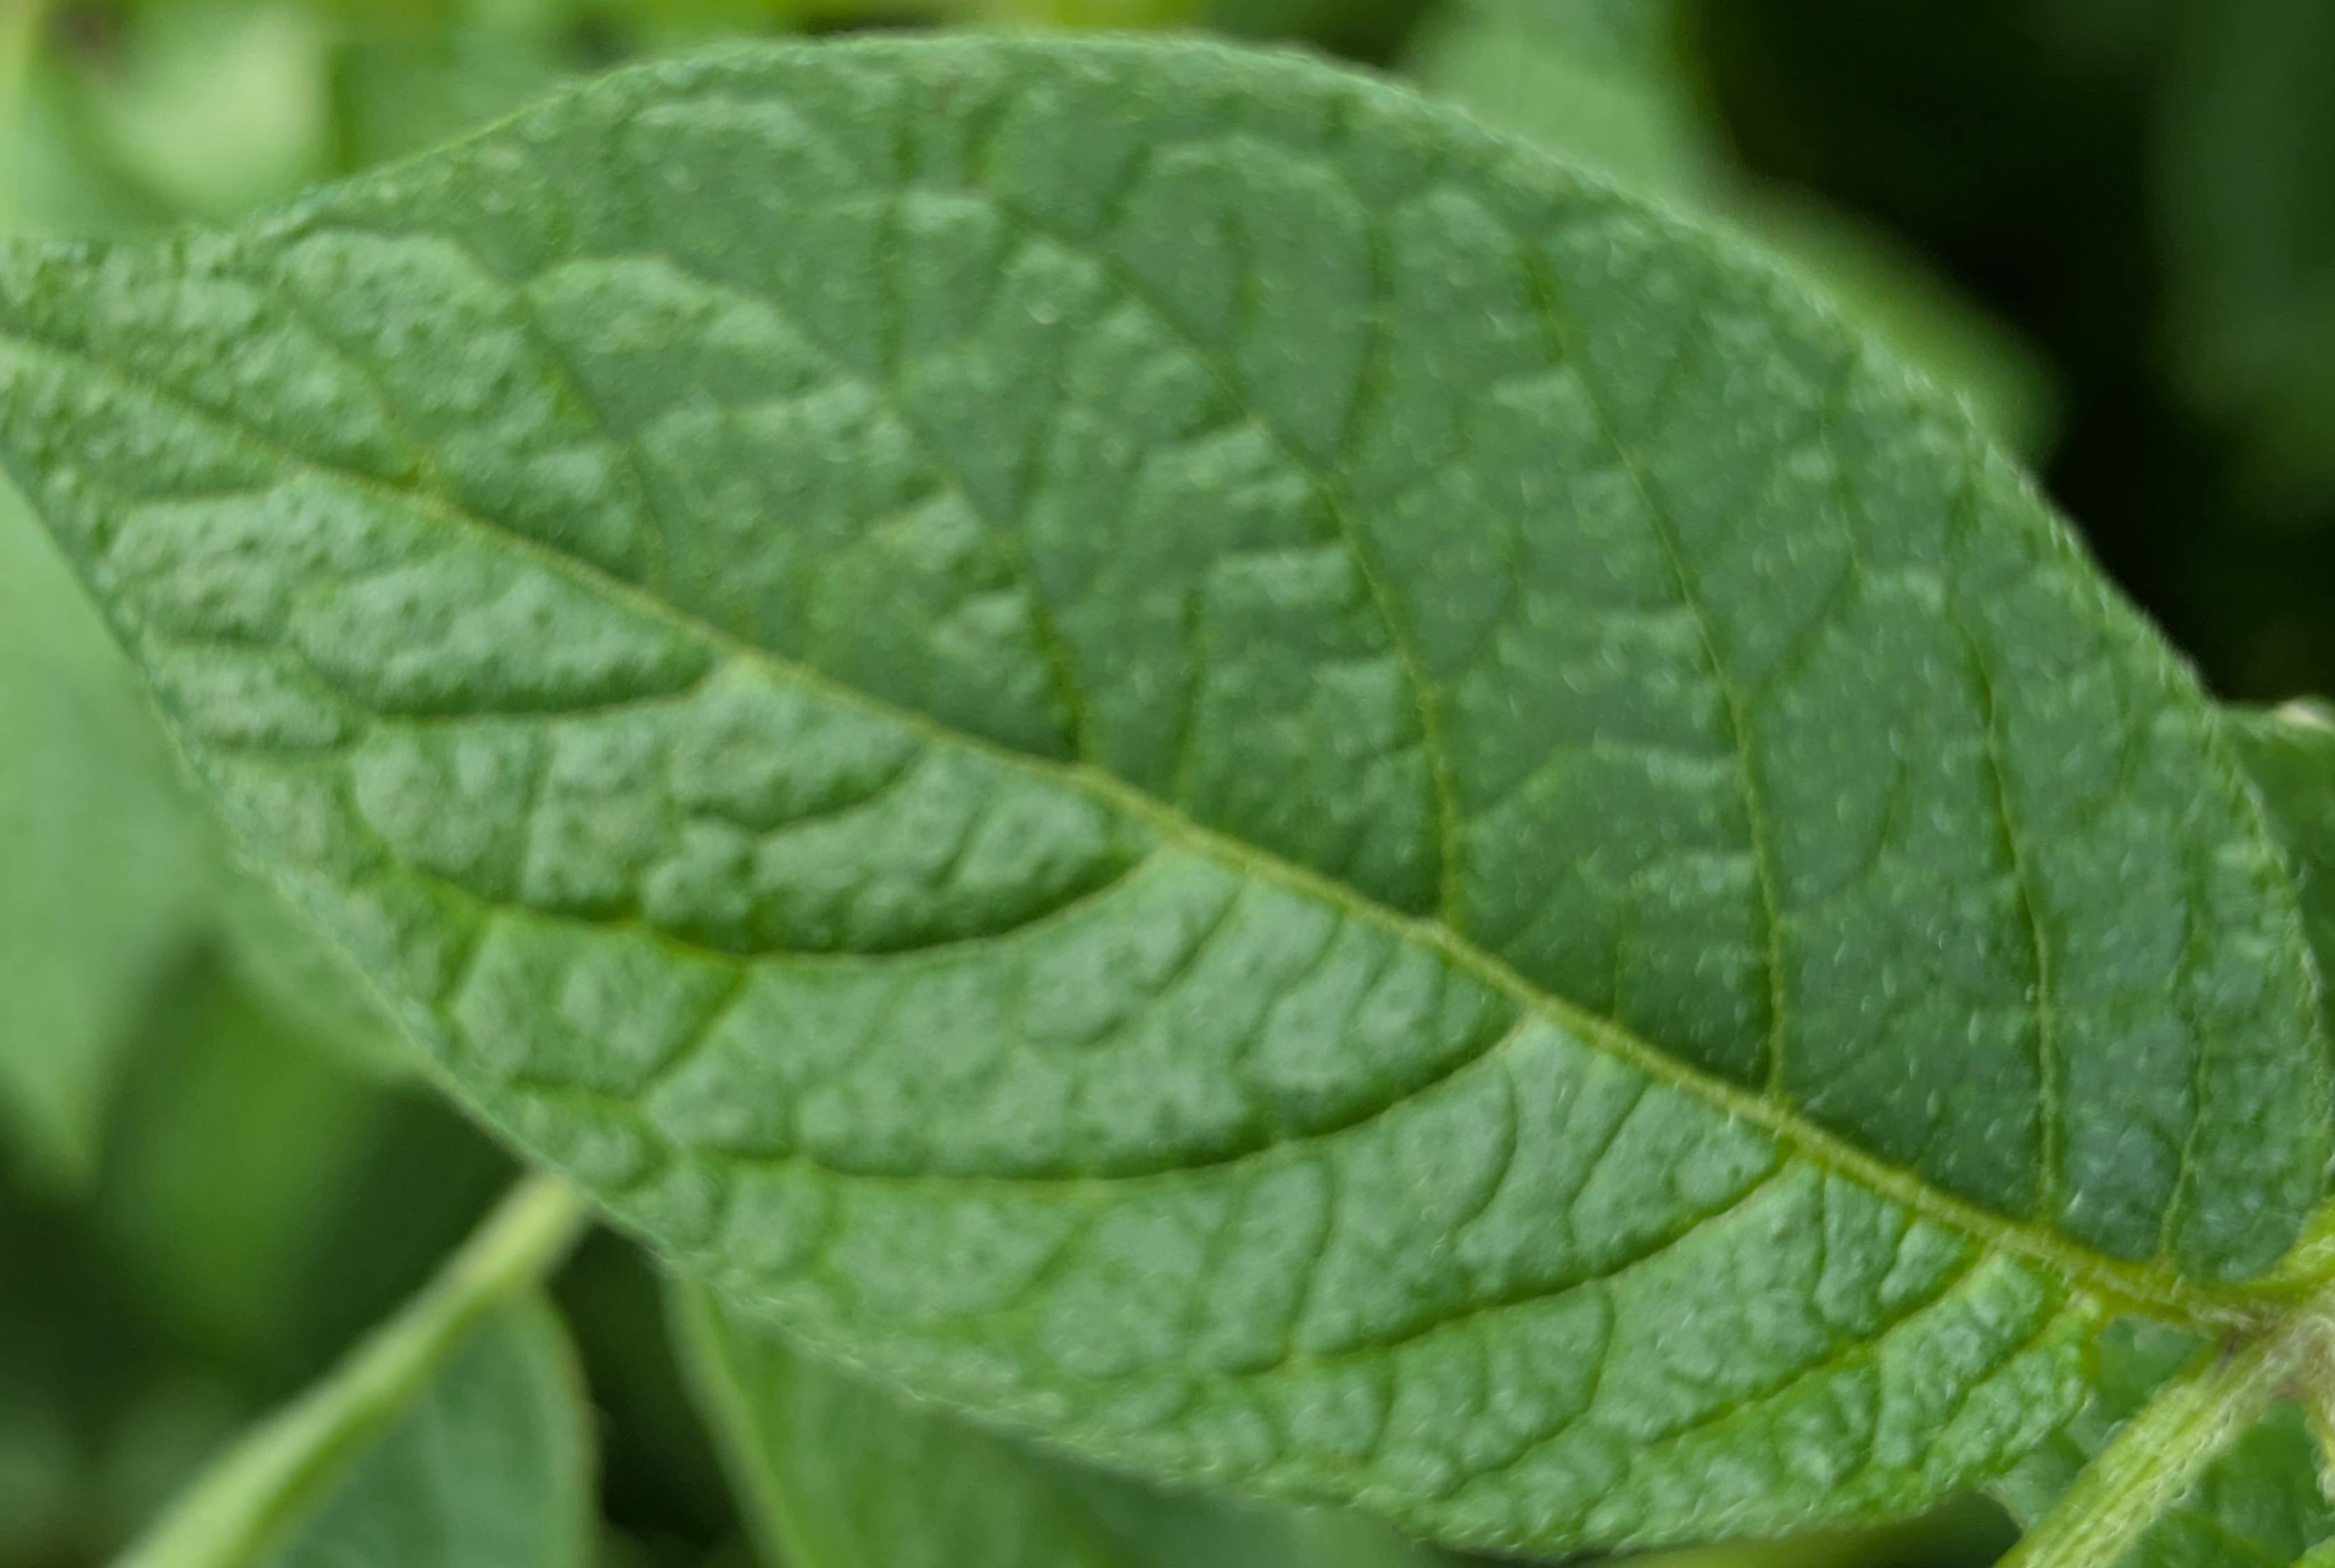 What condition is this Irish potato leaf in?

healthy
